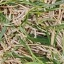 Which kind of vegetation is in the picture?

grass
